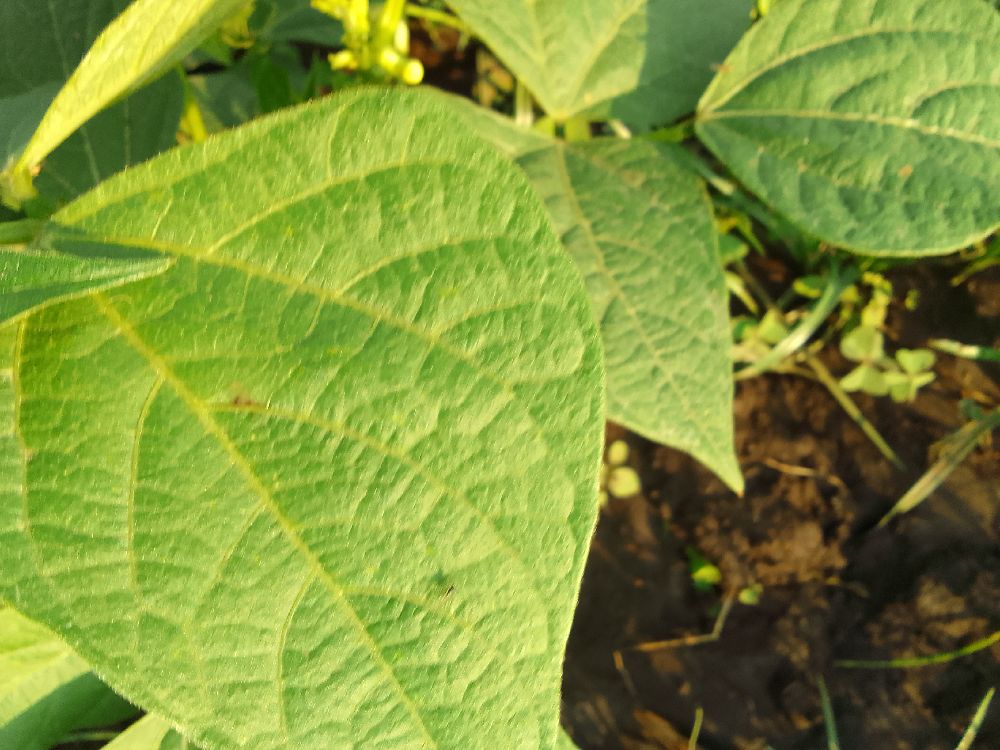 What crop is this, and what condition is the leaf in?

common bean, healthy
